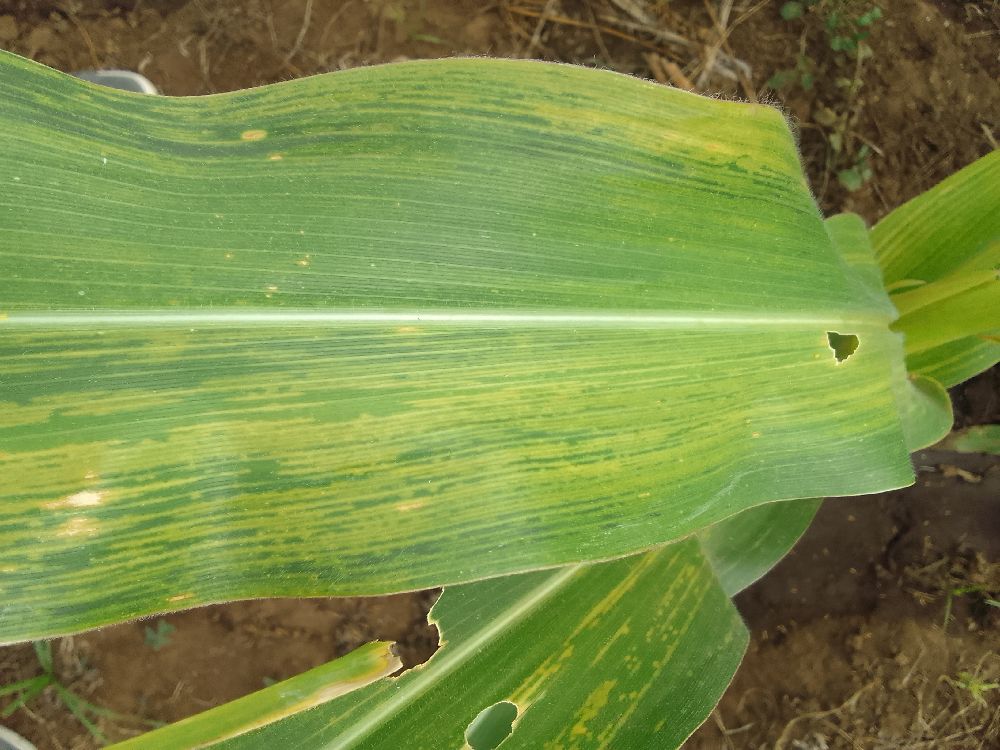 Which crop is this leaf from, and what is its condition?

maize, maize lethal necrosis
